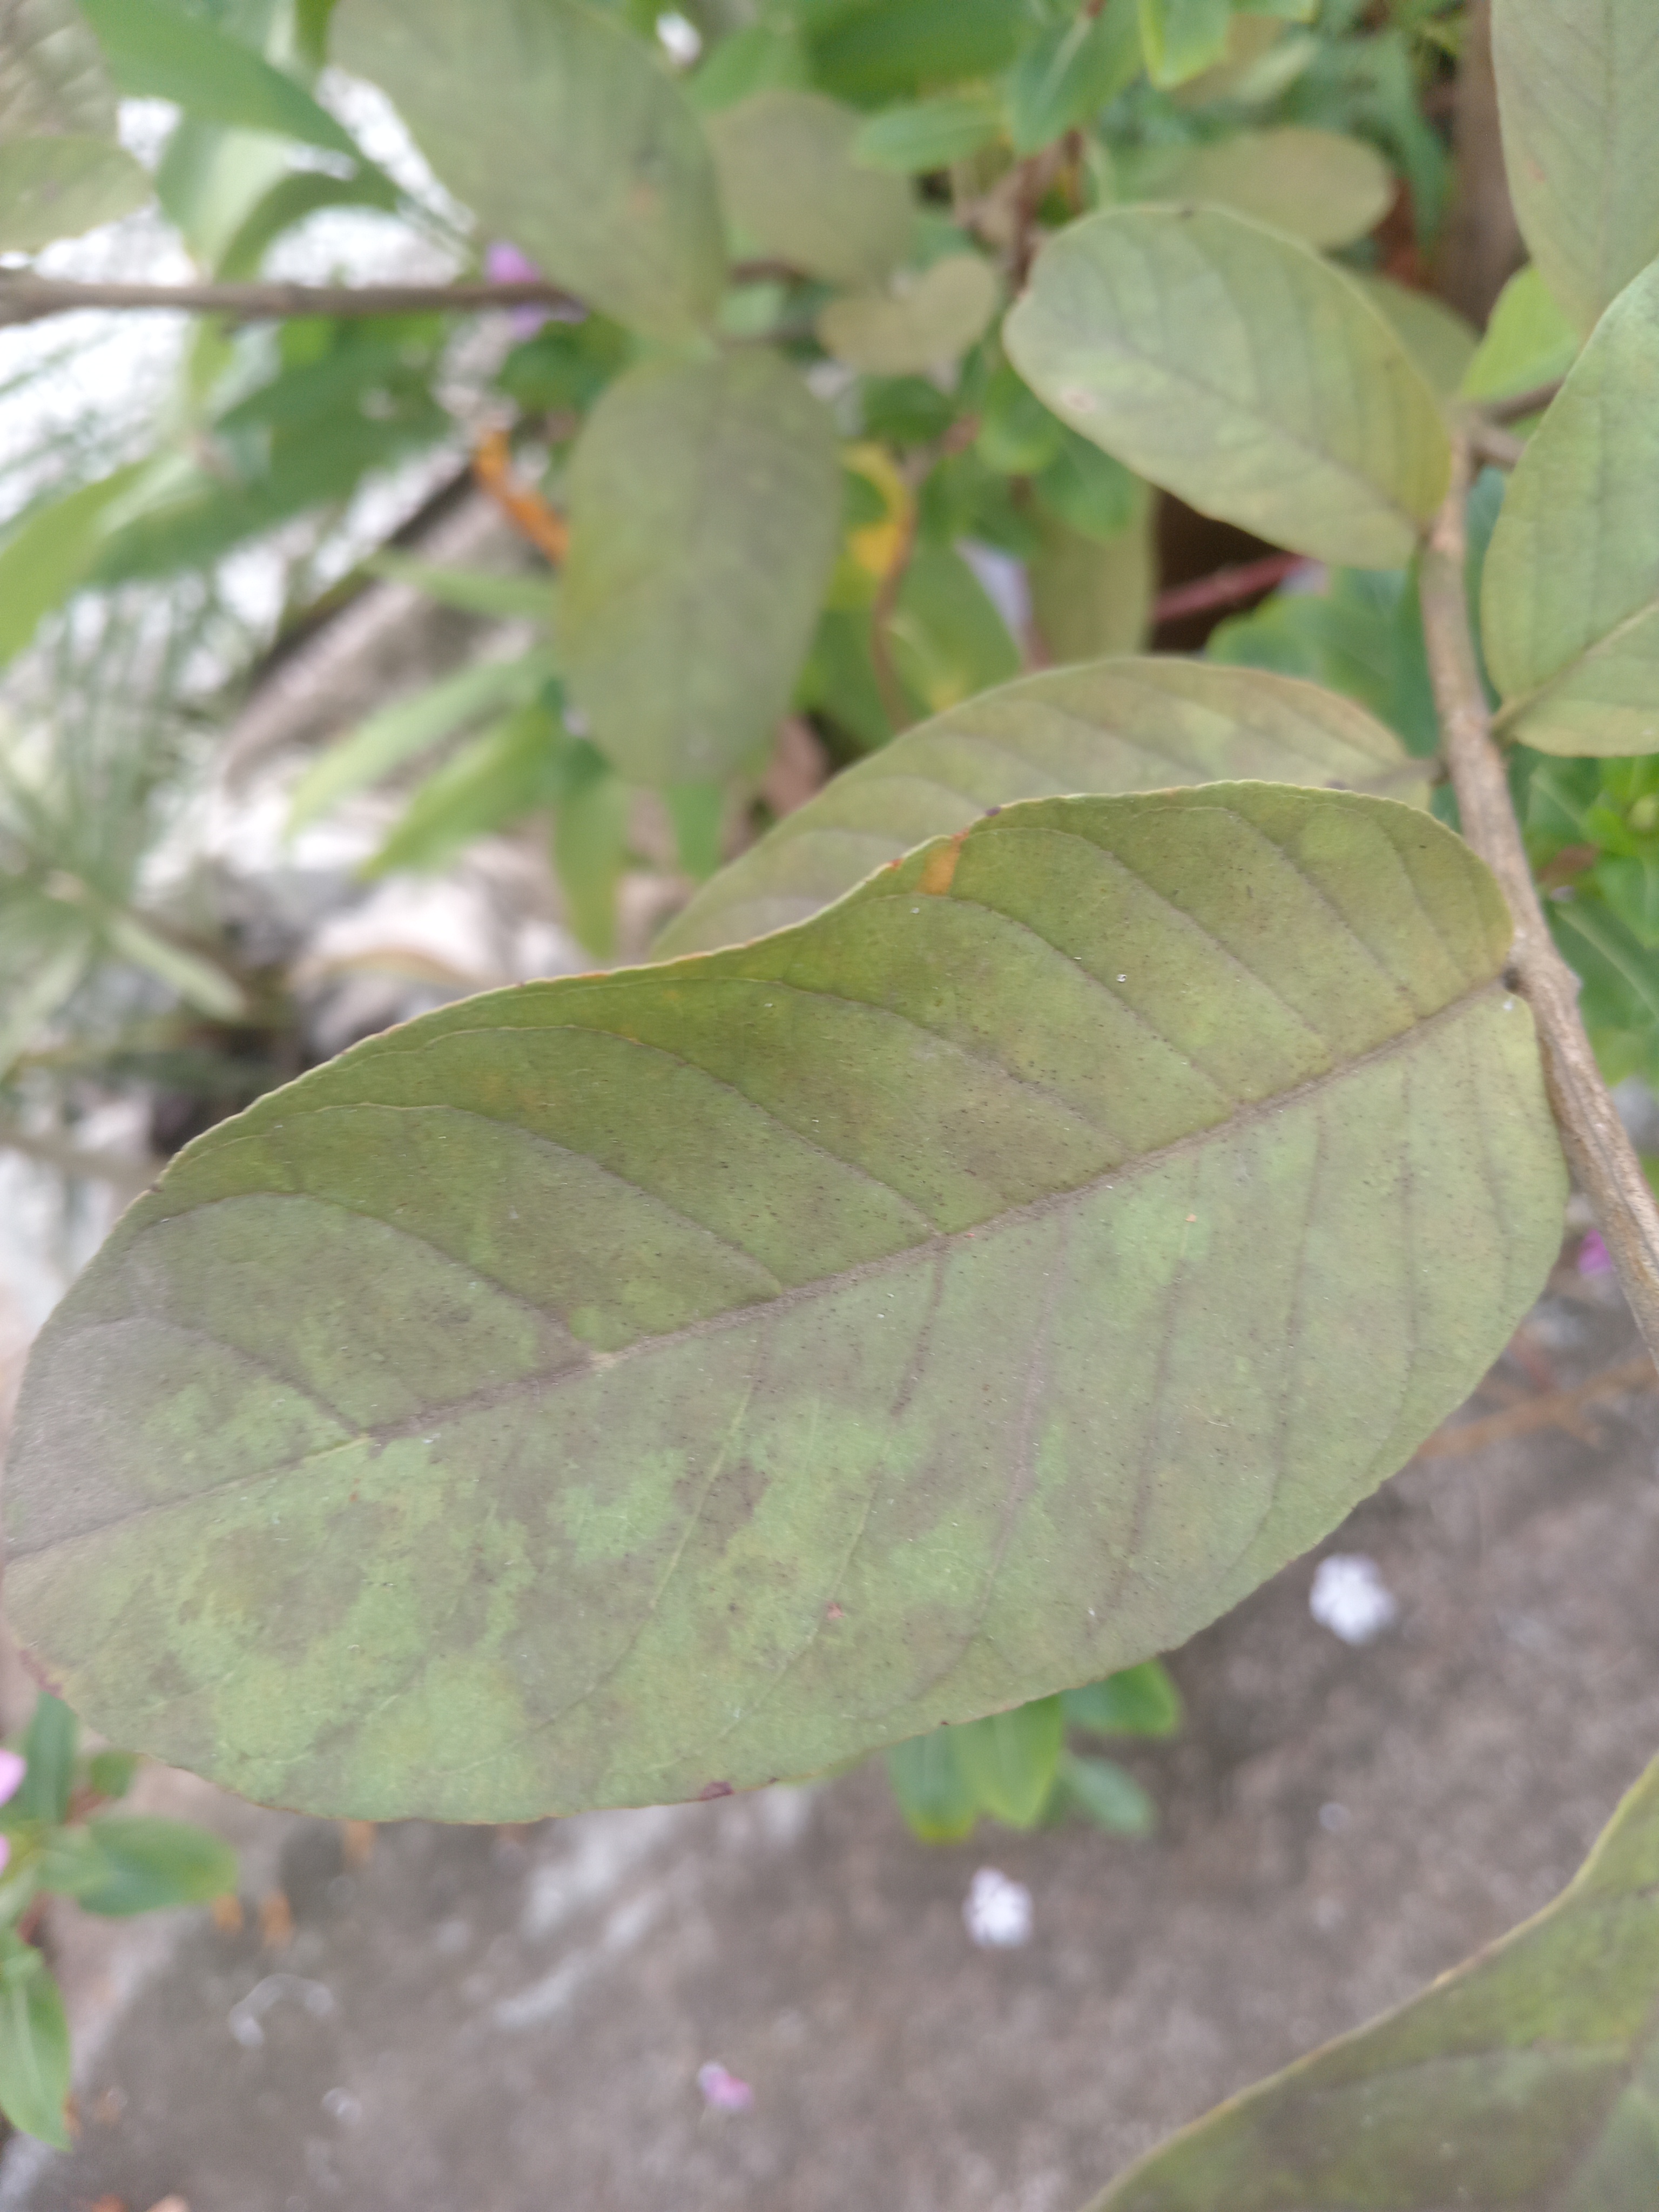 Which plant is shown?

guava
